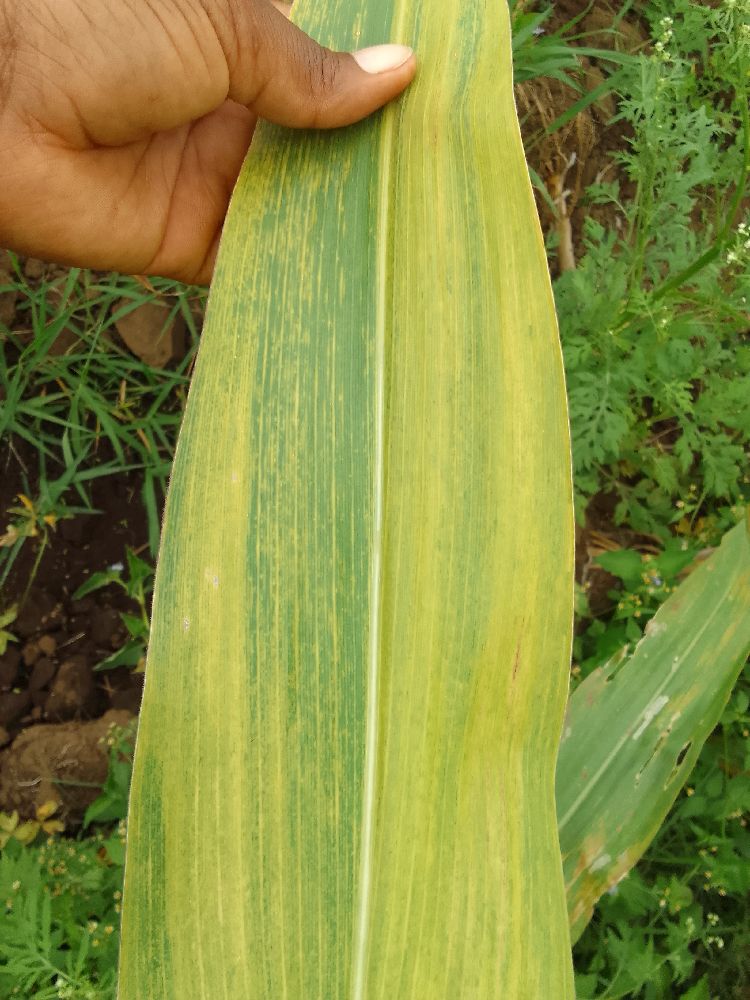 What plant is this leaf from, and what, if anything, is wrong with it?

maize, maize lethal necrosis
